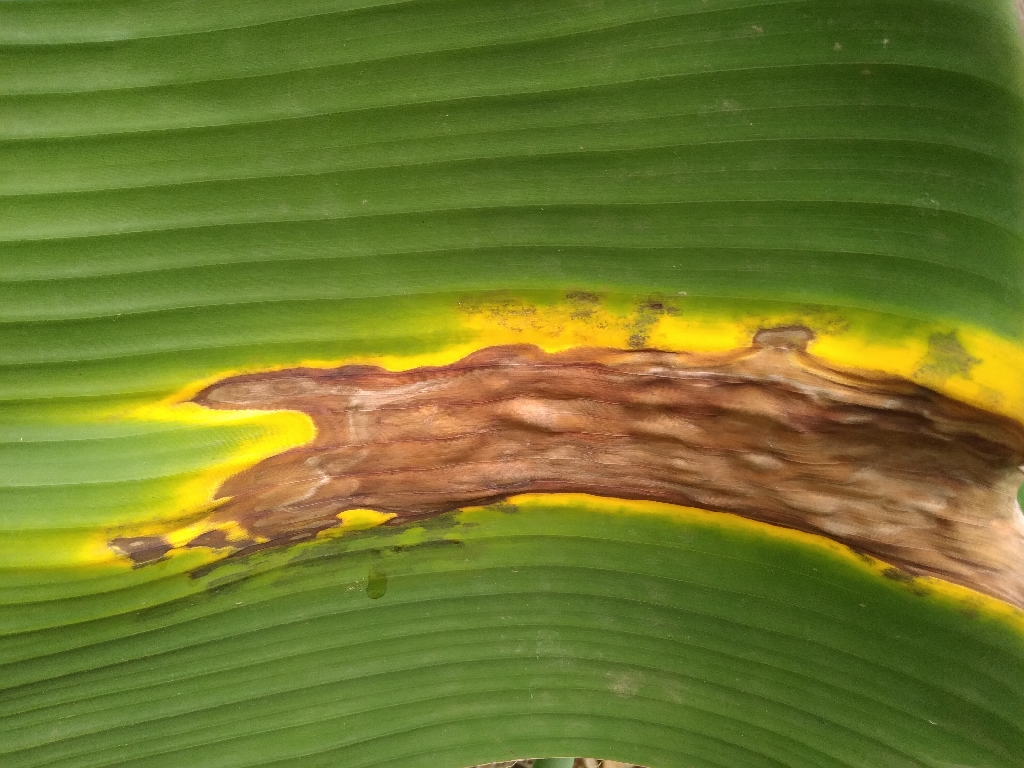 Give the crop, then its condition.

banana, black sigatoka
